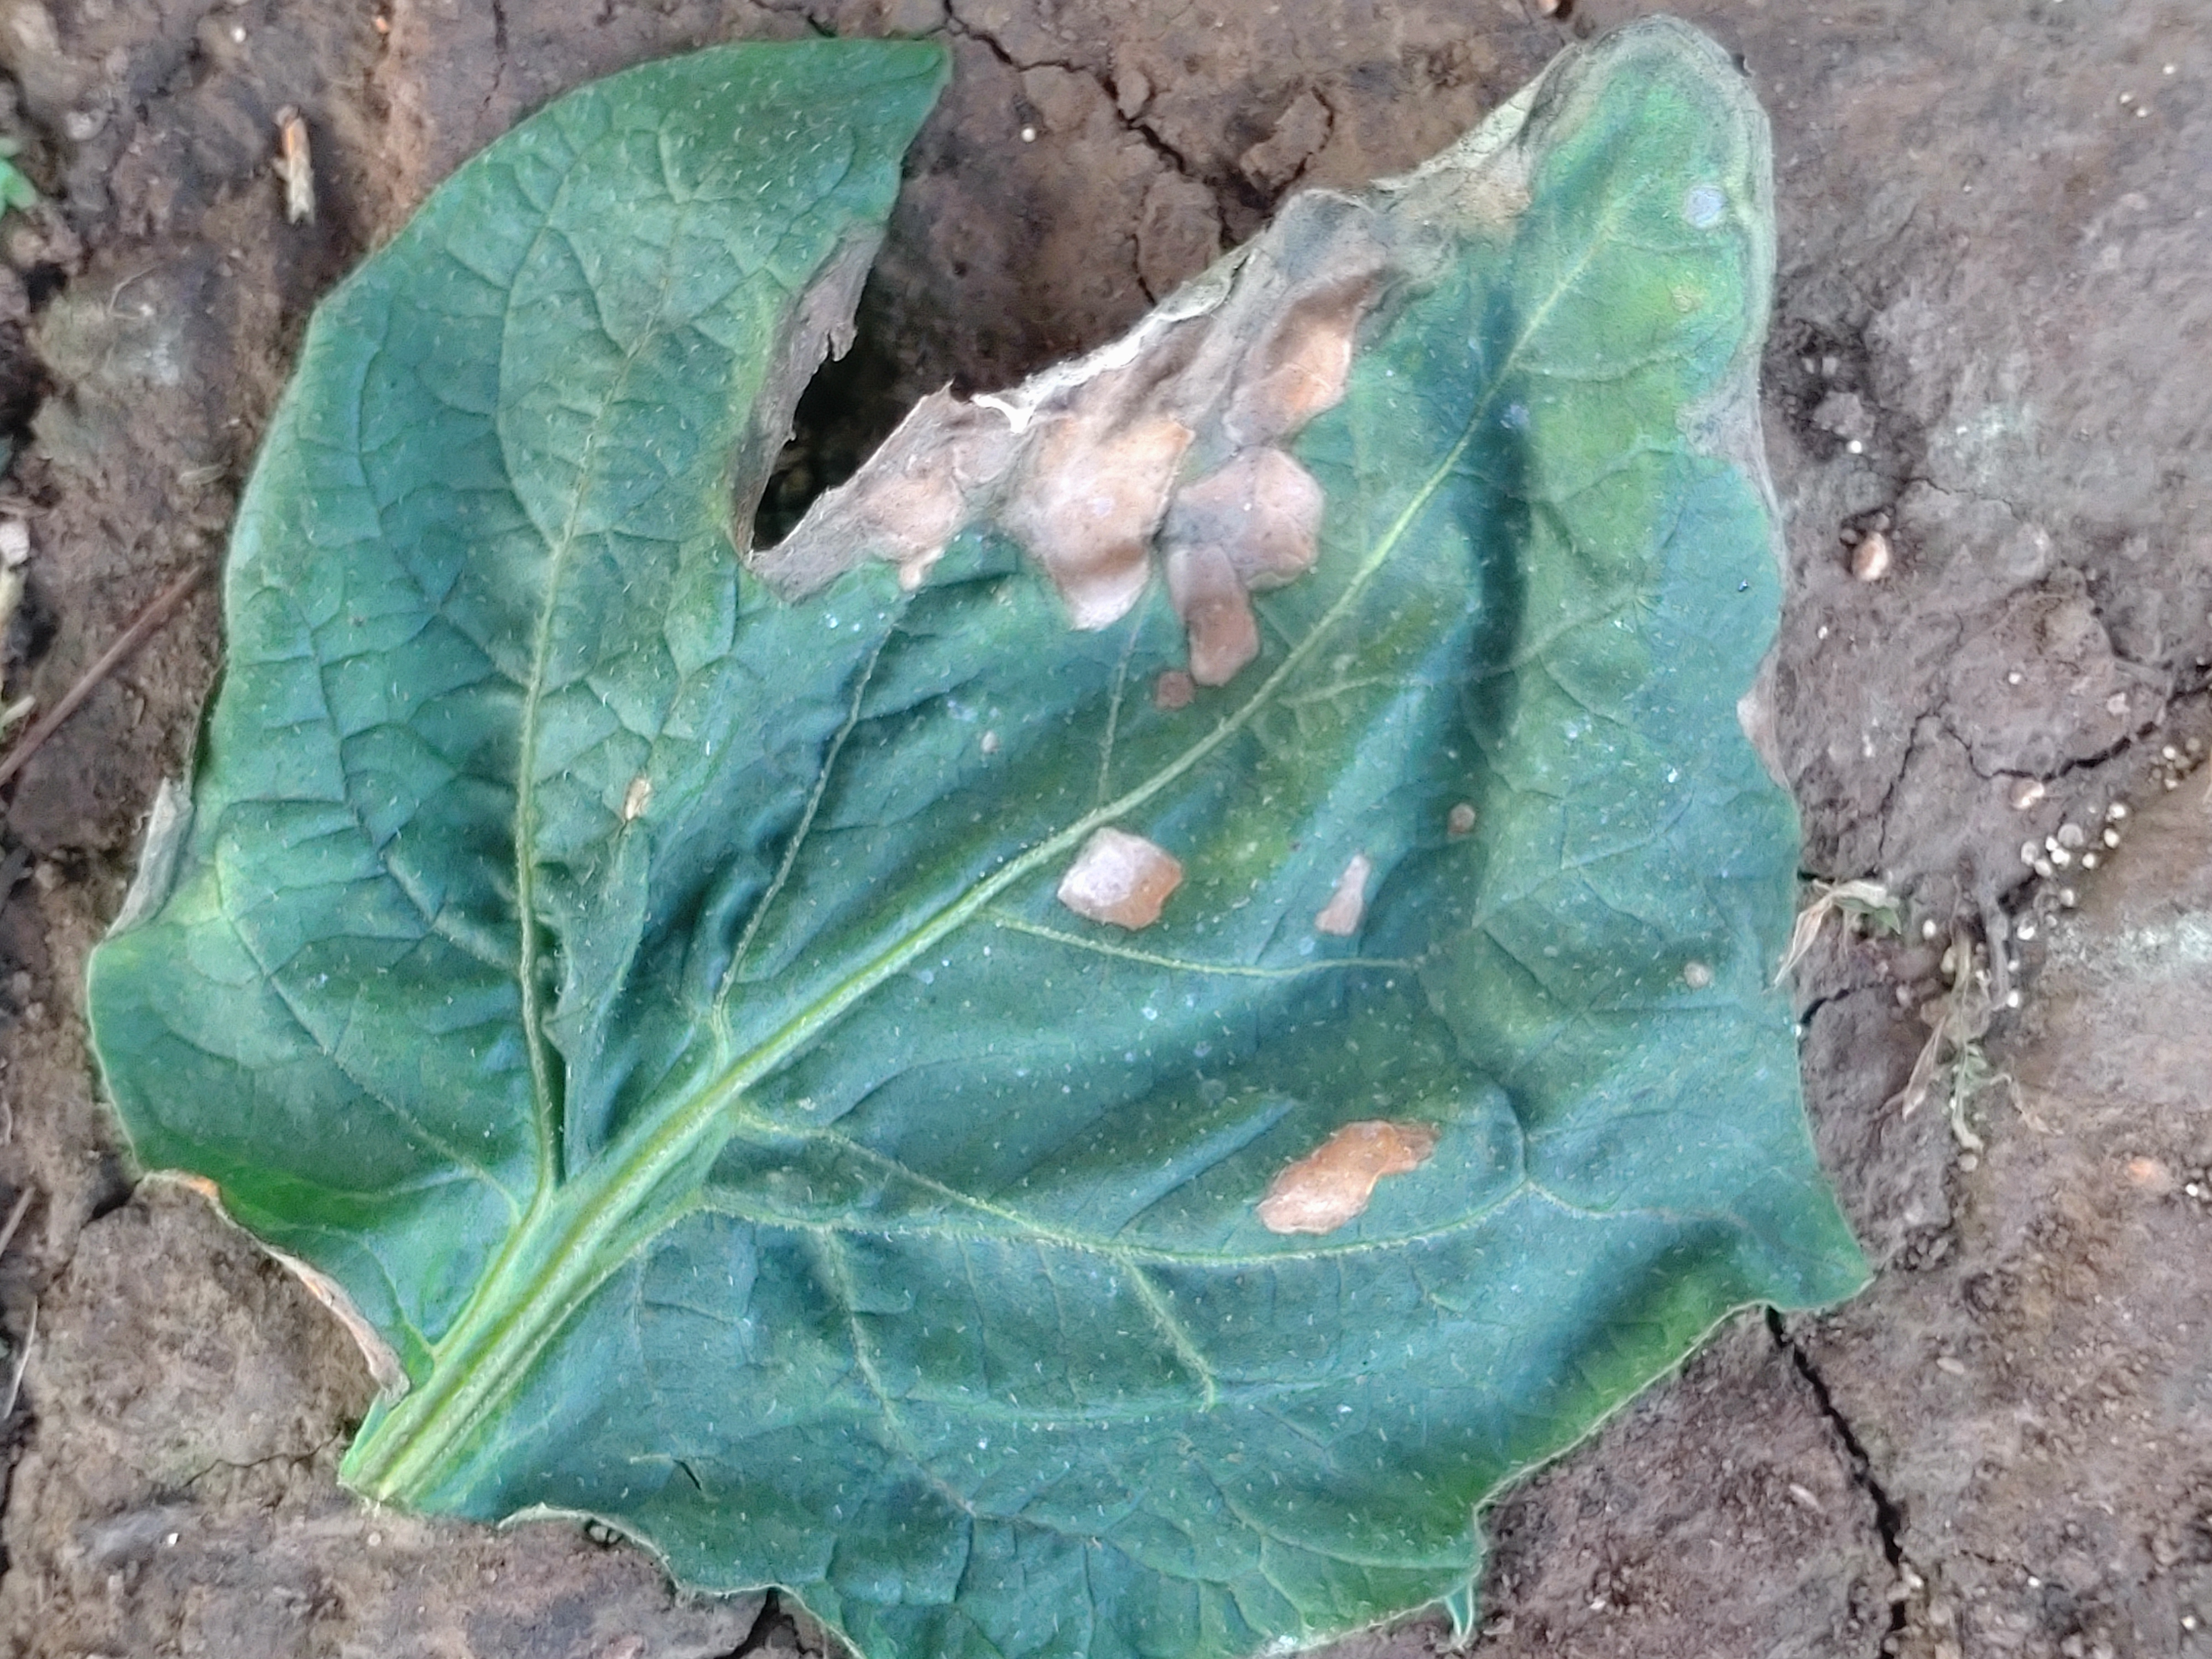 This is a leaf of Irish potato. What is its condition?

early blight
